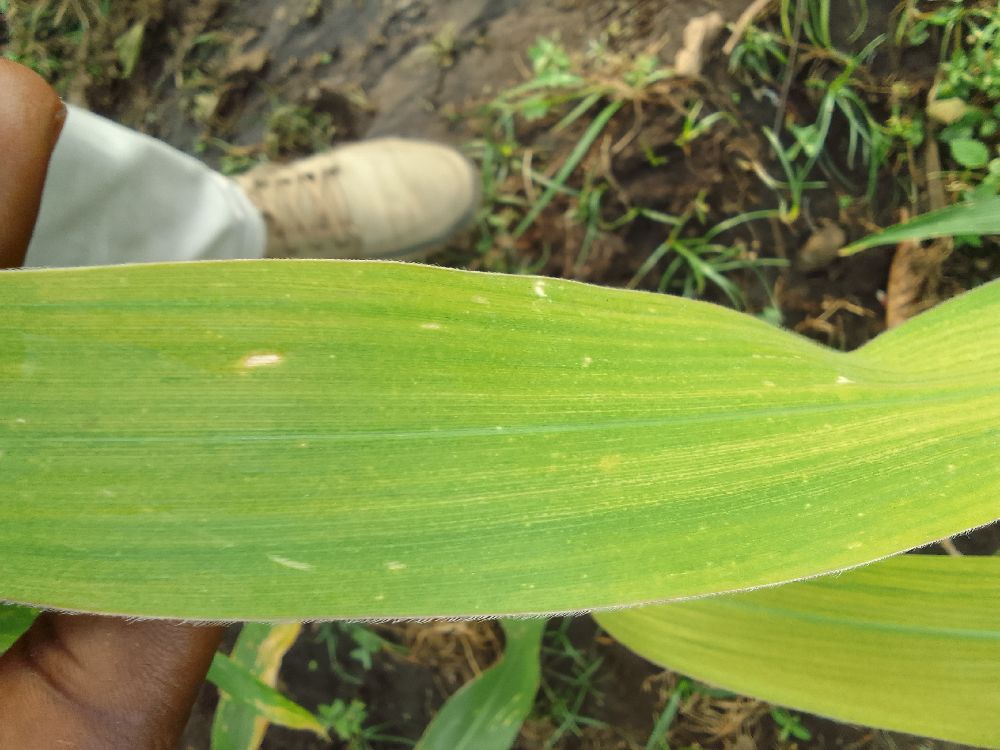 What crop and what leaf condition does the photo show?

maize, maize lethal necrosis
